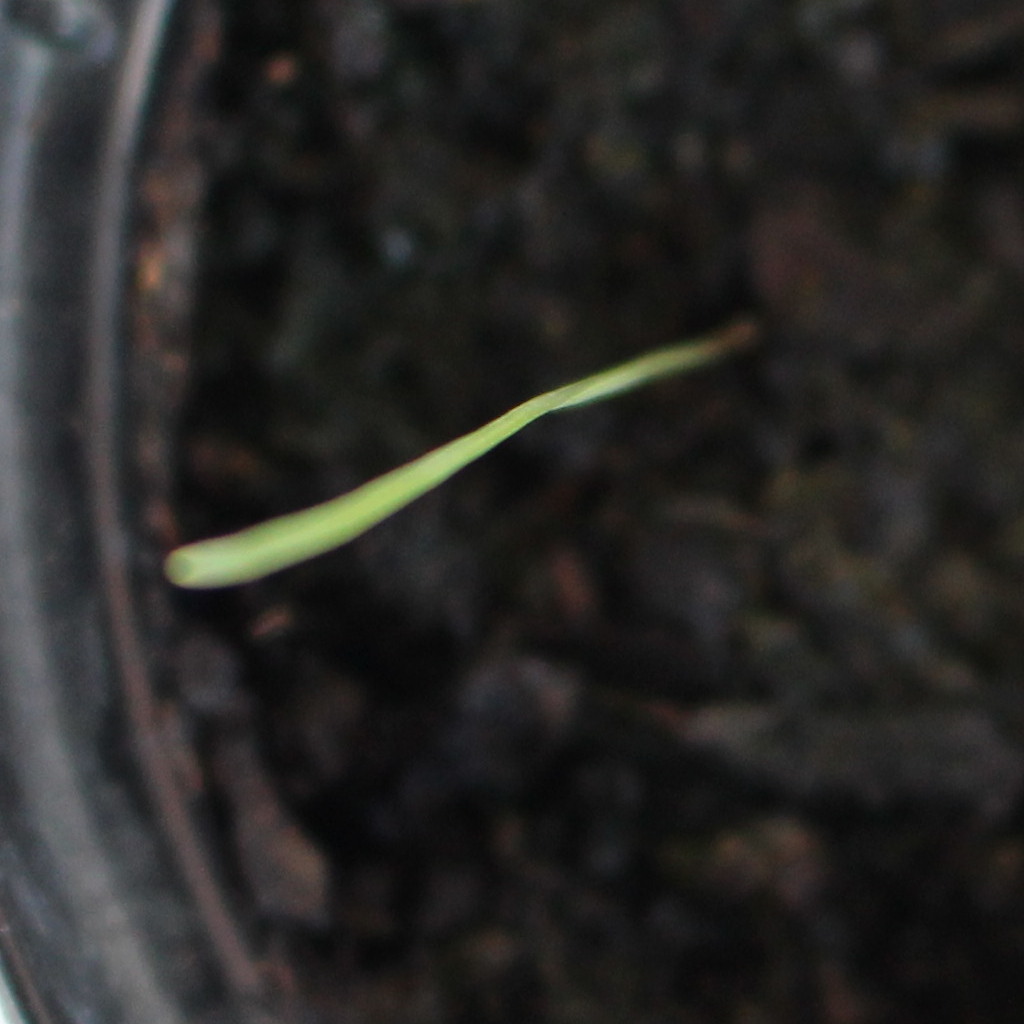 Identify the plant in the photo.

Lolium multiflorum
